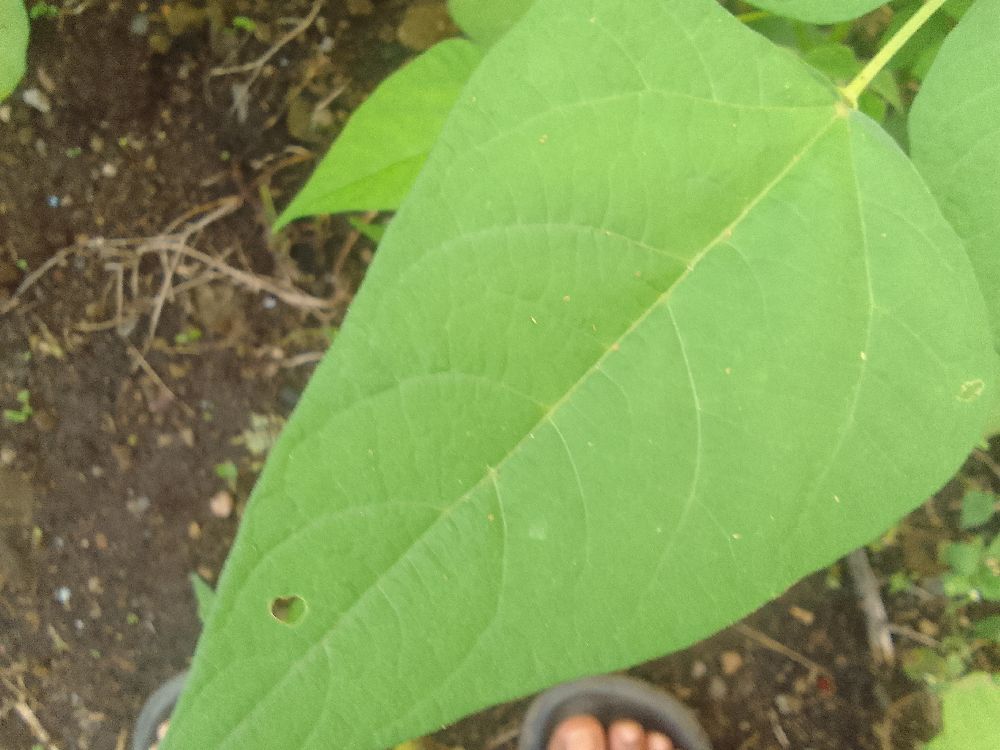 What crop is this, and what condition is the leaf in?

common bean, healthy
